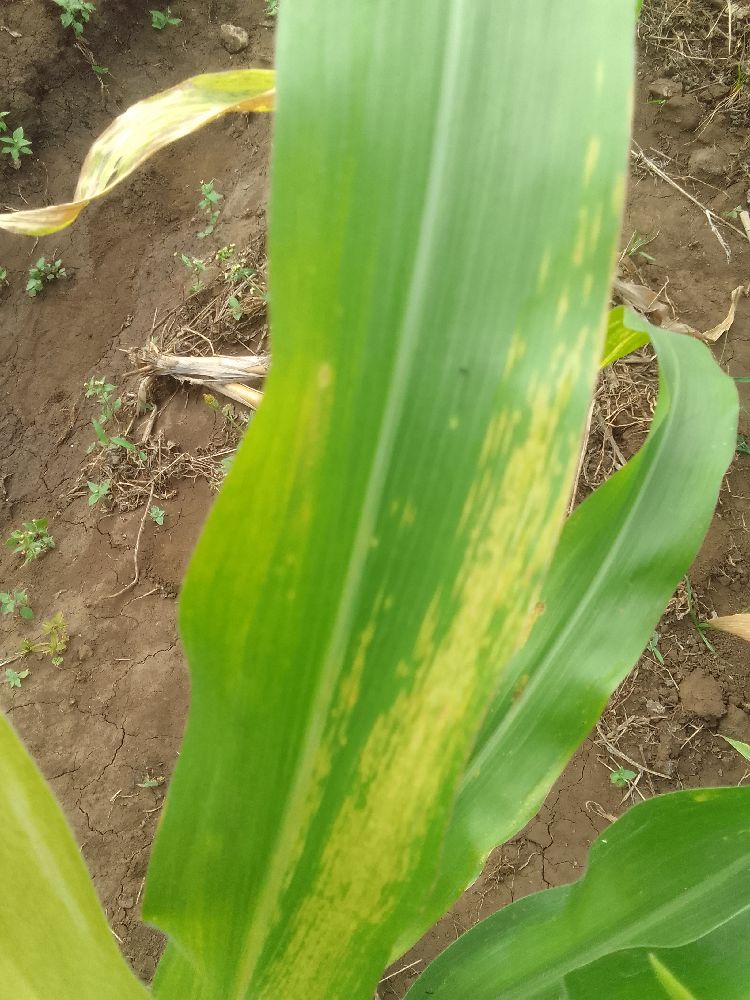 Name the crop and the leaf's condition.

maize, maize lethal necrosis
